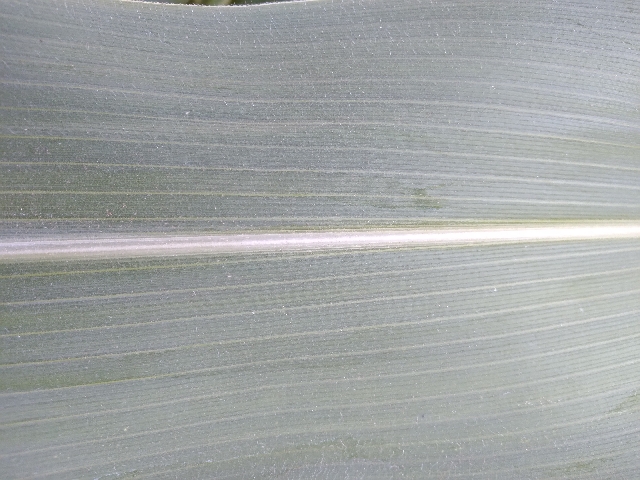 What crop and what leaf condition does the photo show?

maize, healthy
